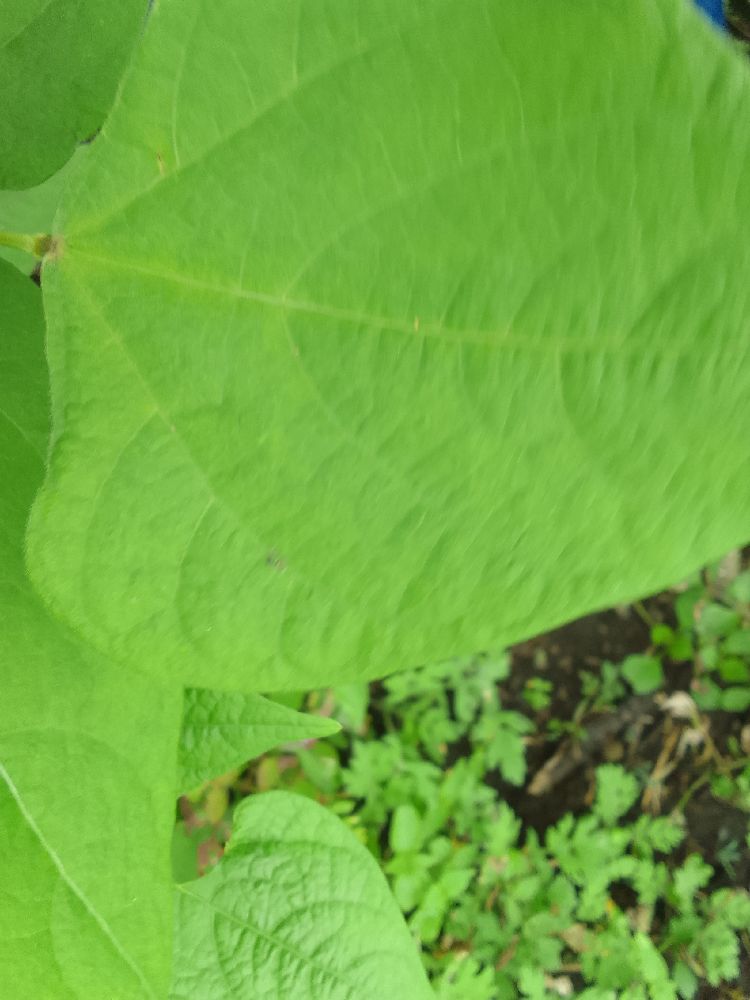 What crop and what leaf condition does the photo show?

common bean, healthy
